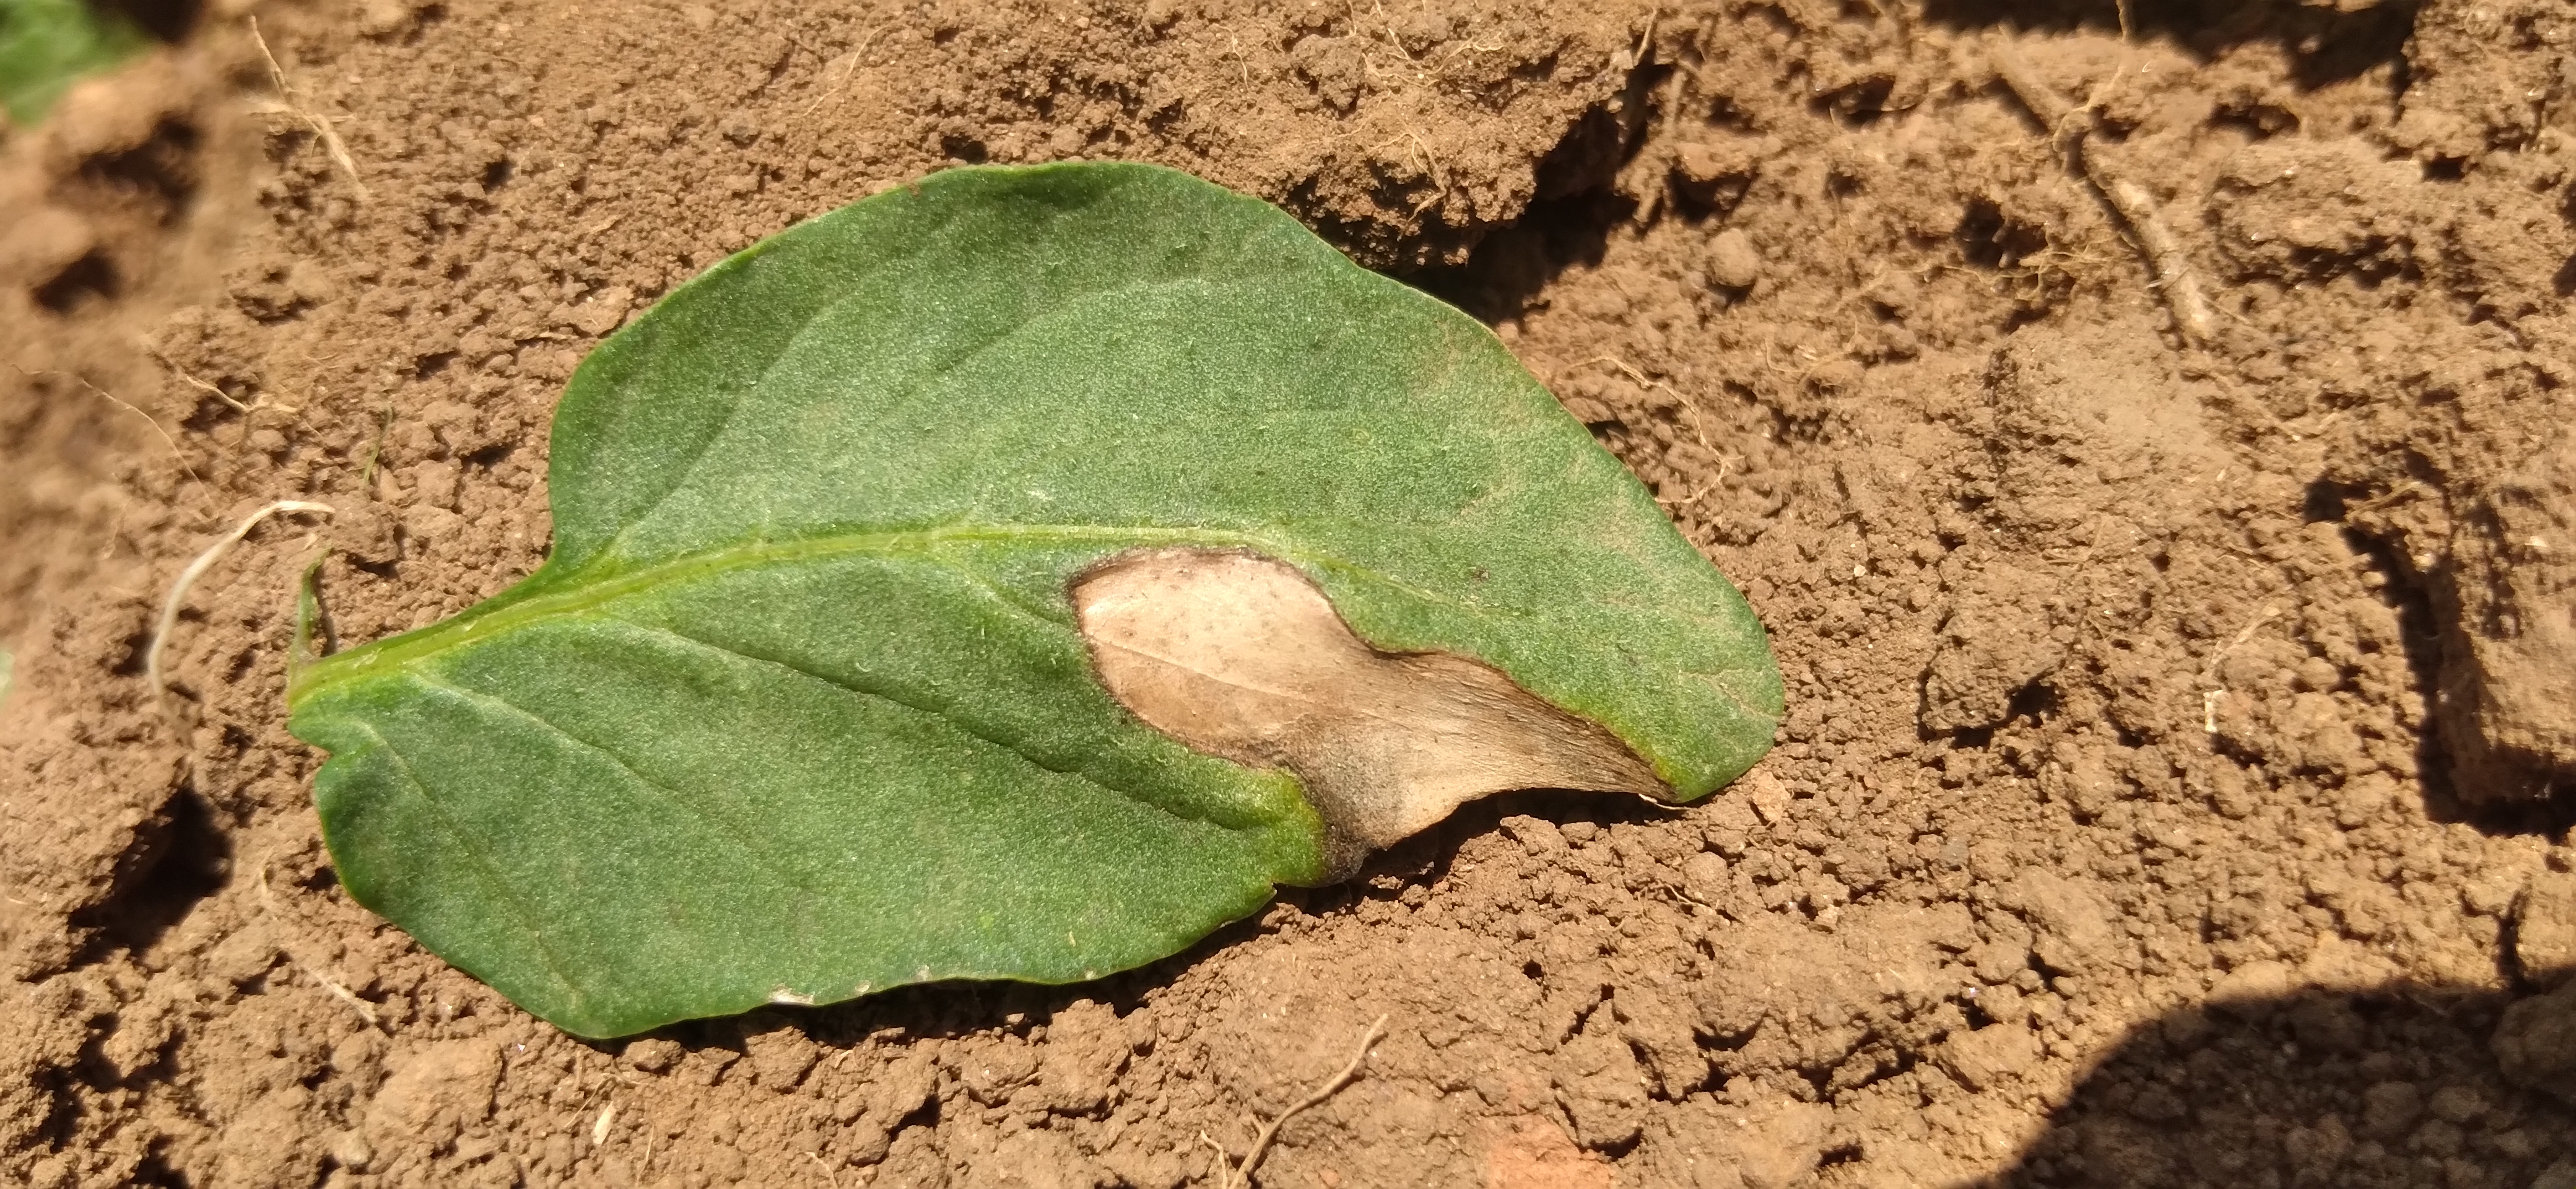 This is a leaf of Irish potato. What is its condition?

early blight
